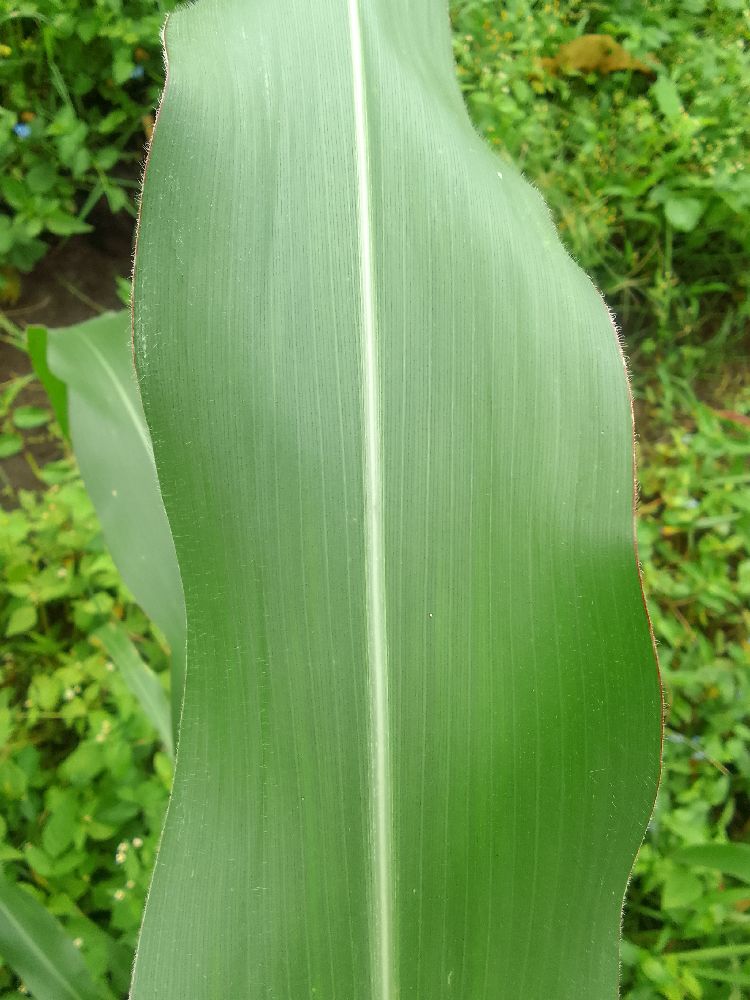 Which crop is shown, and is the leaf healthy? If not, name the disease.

maize, healthy
